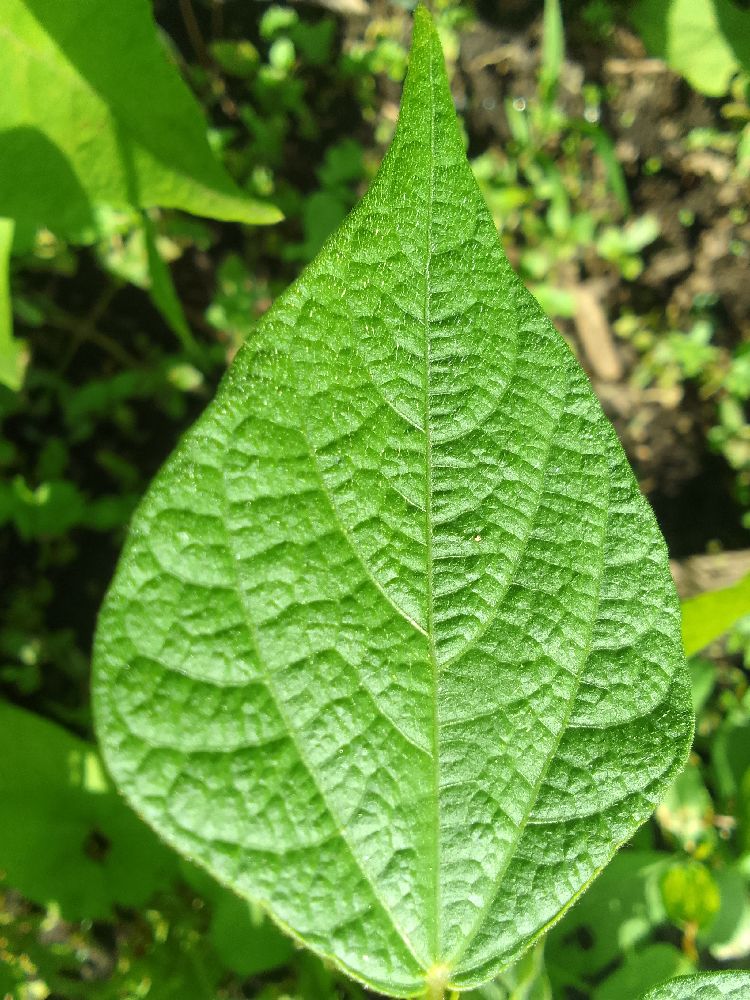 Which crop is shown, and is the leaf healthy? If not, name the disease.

common bean, healthy
